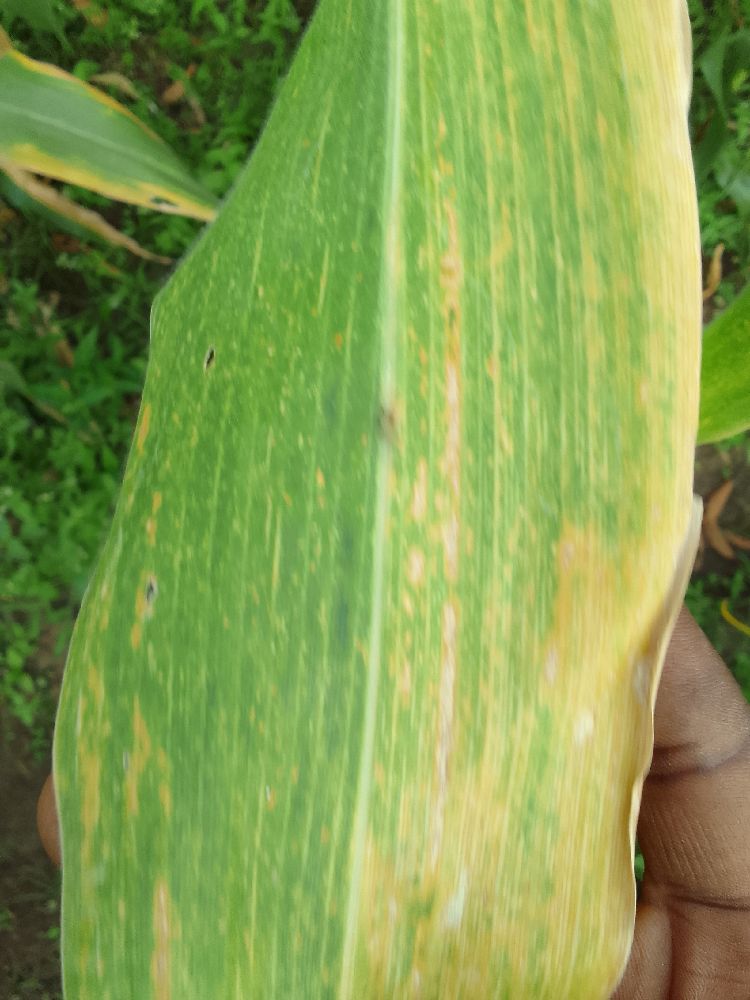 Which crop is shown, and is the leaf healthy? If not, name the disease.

maize, maize lethal necrosis
